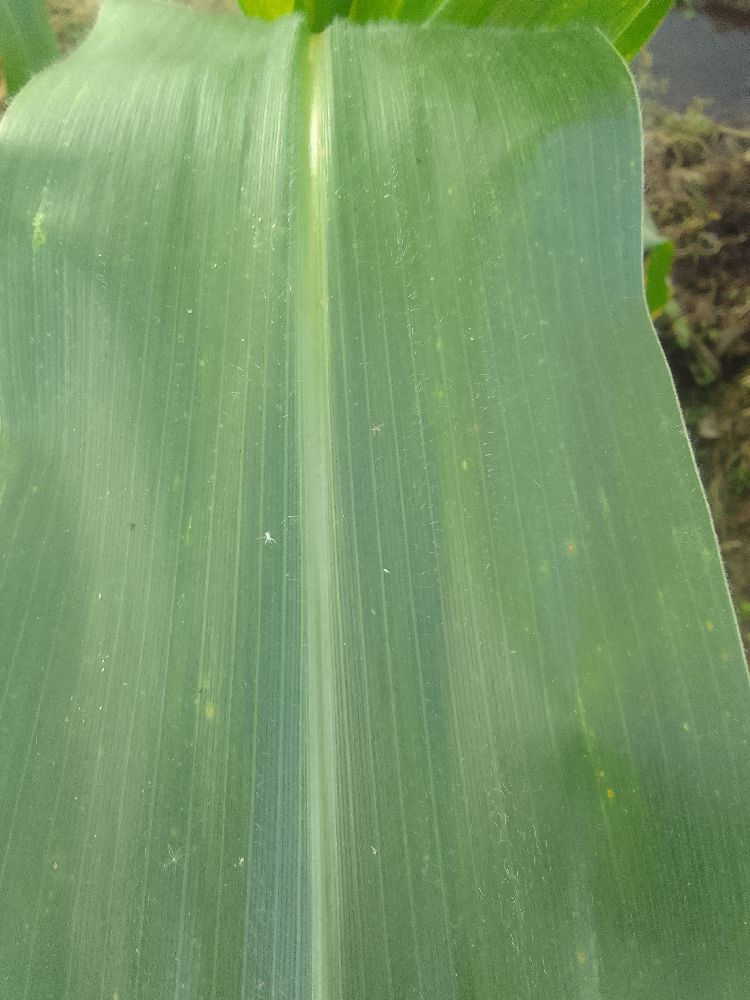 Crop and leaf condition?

maize, healthy
